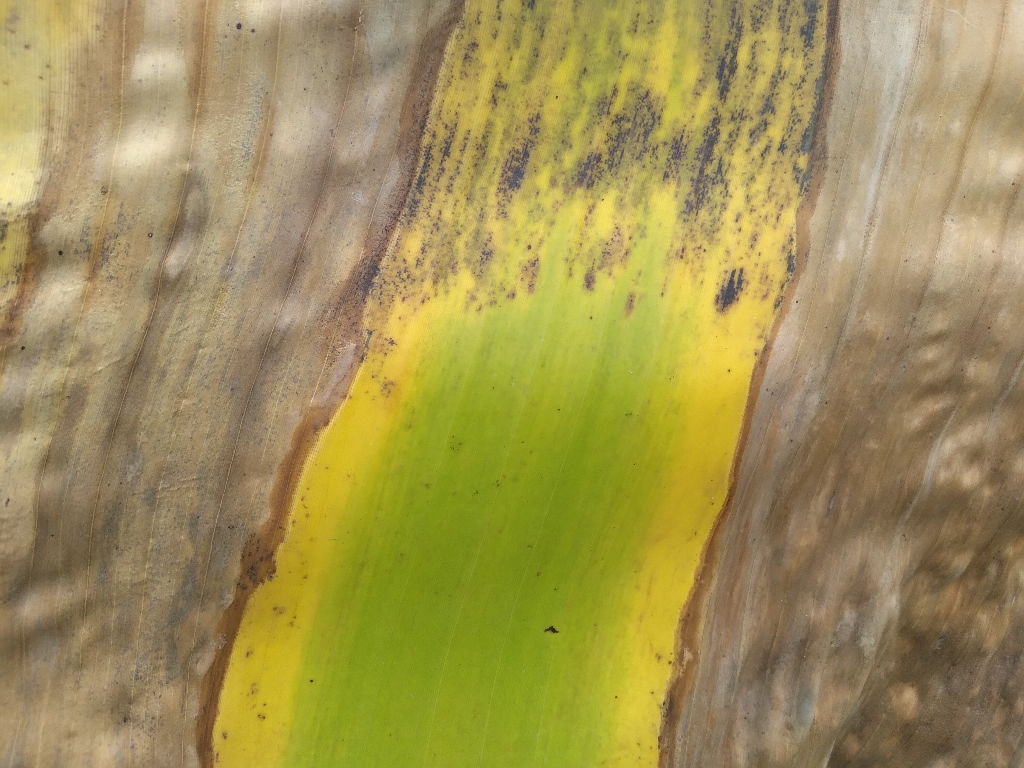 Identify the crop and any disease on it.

banana, black sigatoka
